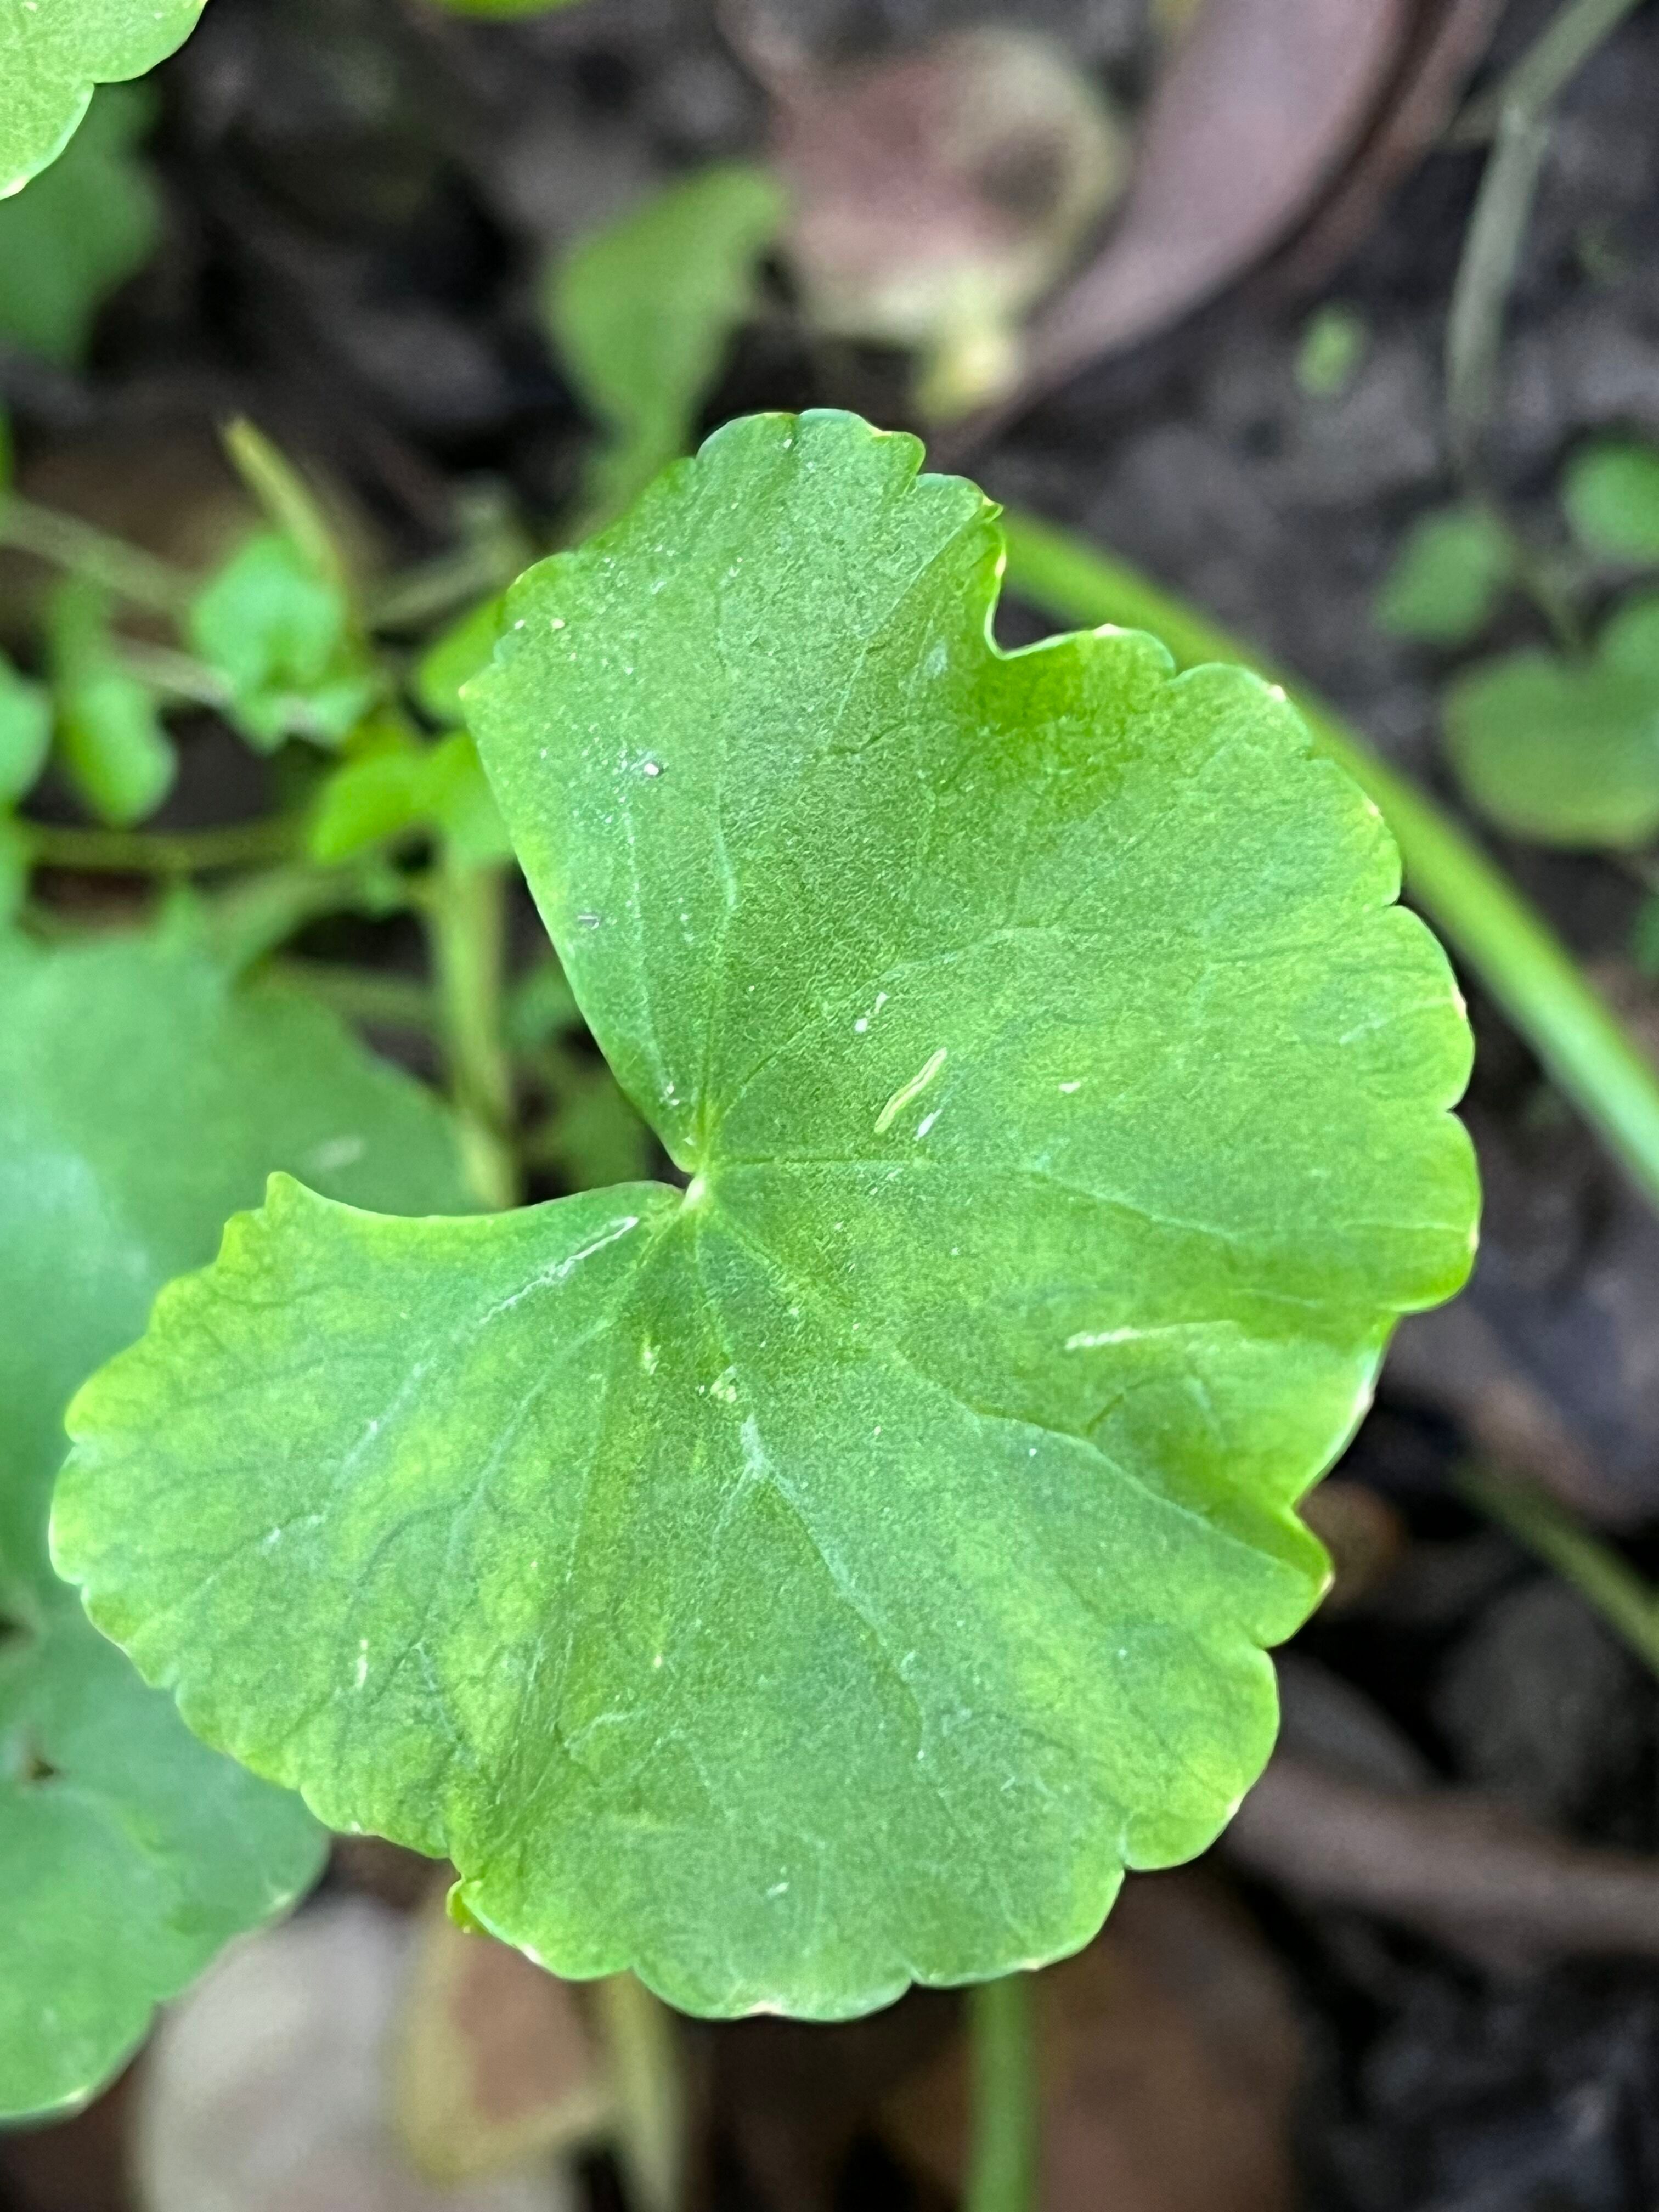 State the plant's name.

thankuni
